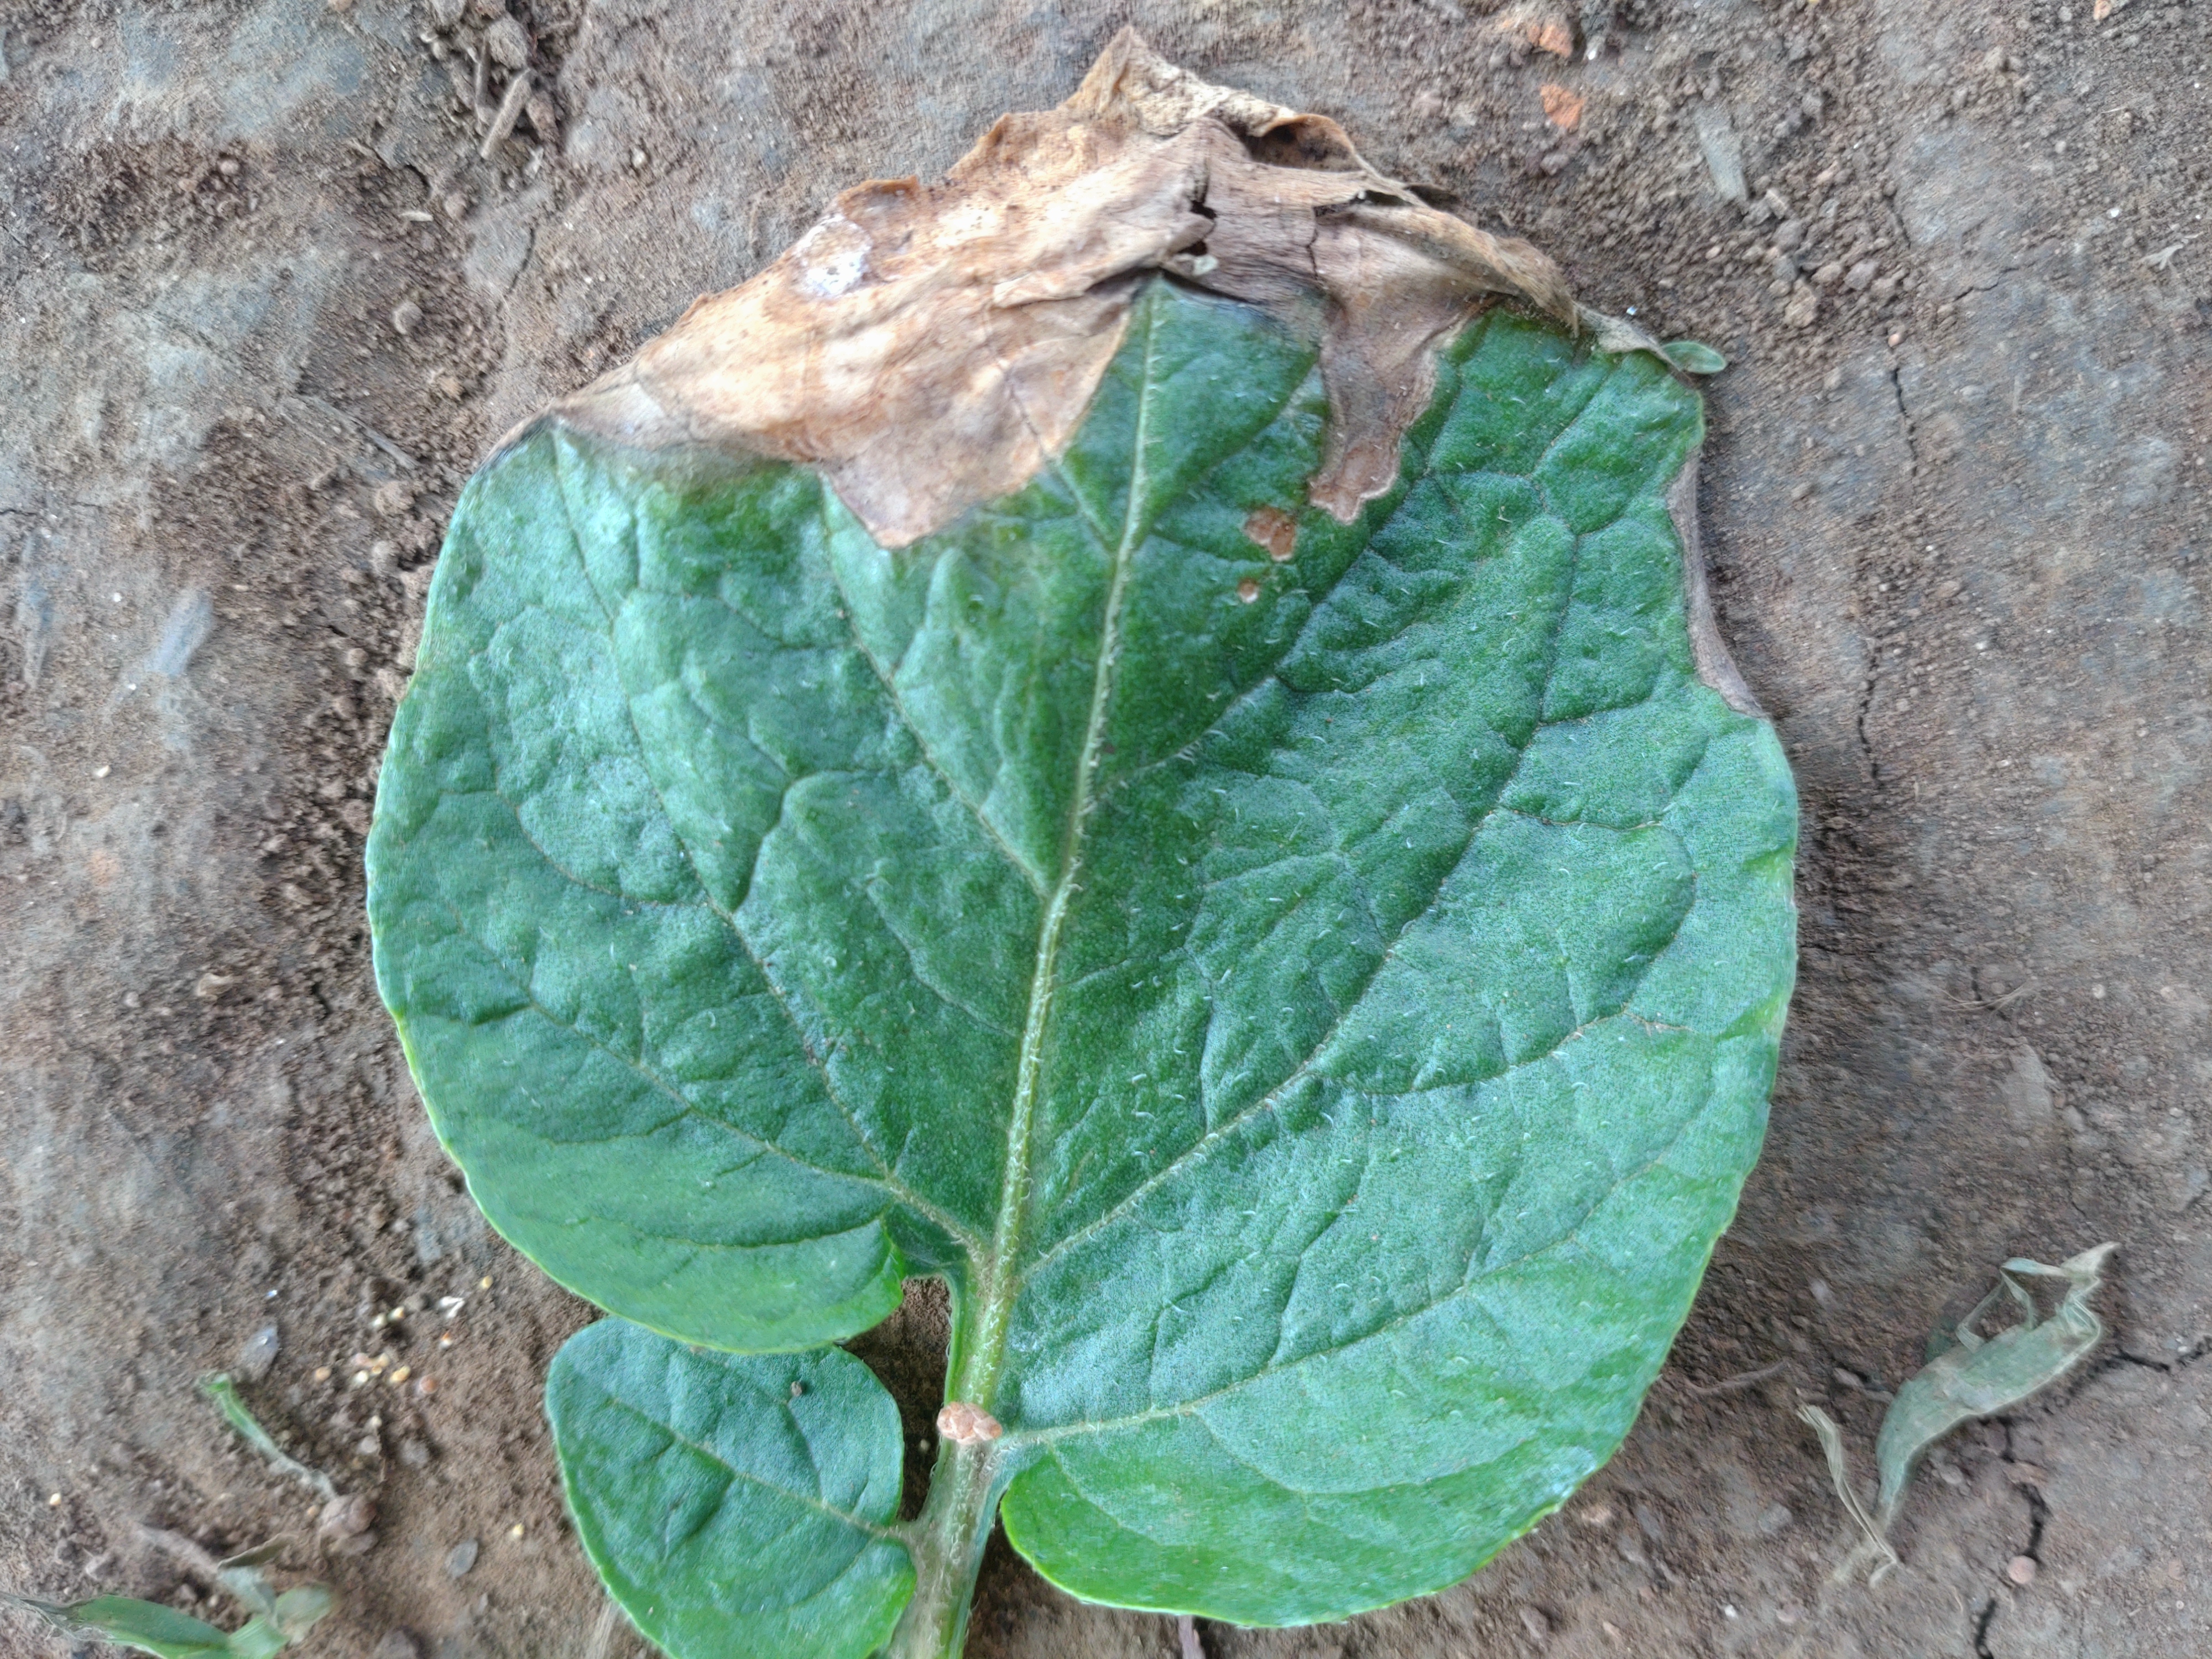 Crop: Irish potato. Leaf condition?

early blight
